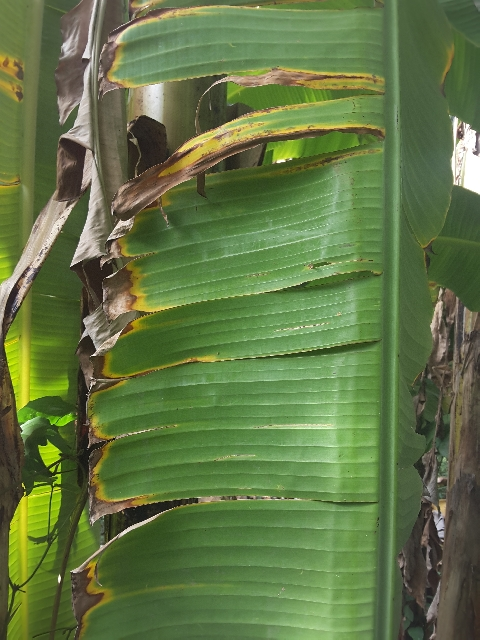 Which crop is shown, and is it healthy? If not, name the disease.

banana, fusarium wilt race 1
